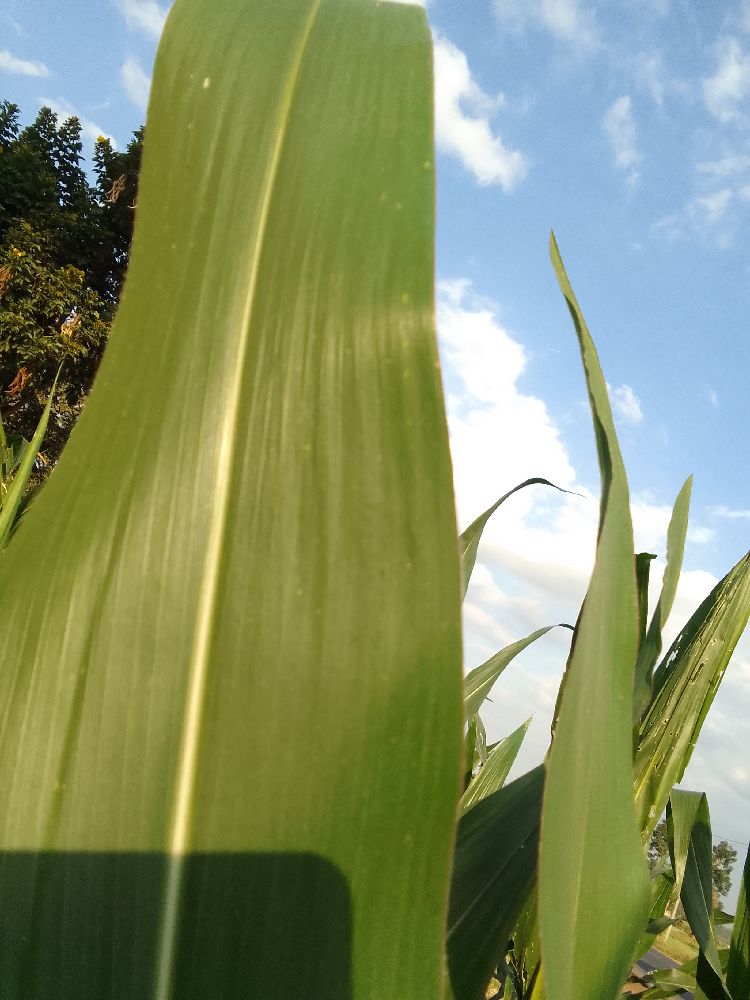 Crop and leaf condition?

maize, healthy
